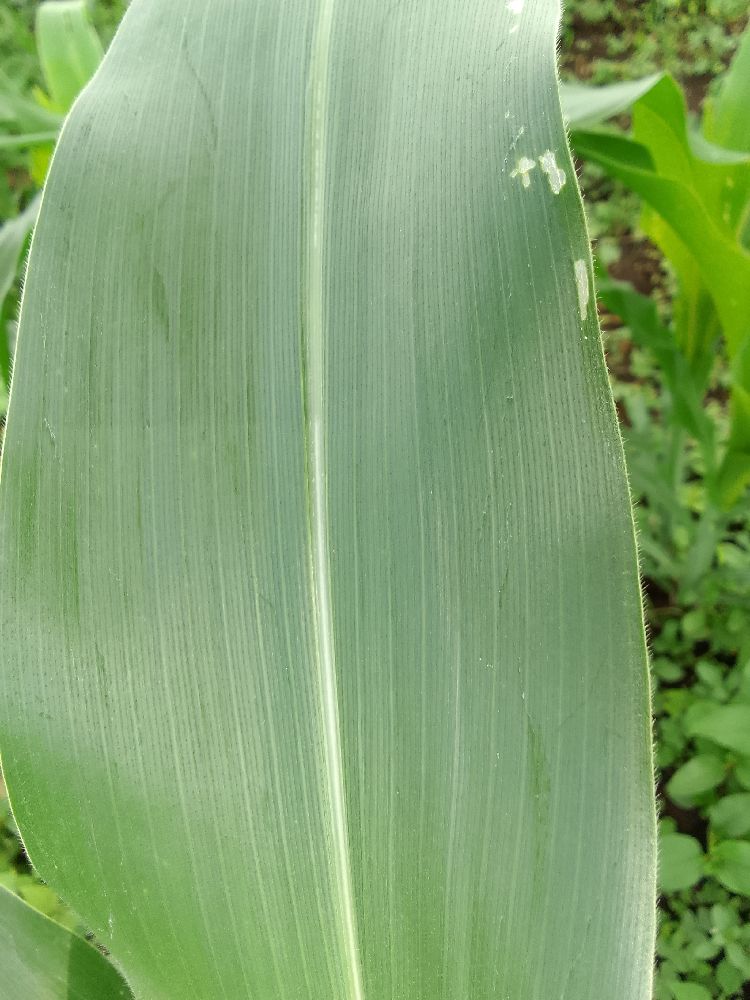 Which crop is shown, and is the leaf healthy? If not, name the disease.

maize, healthy
